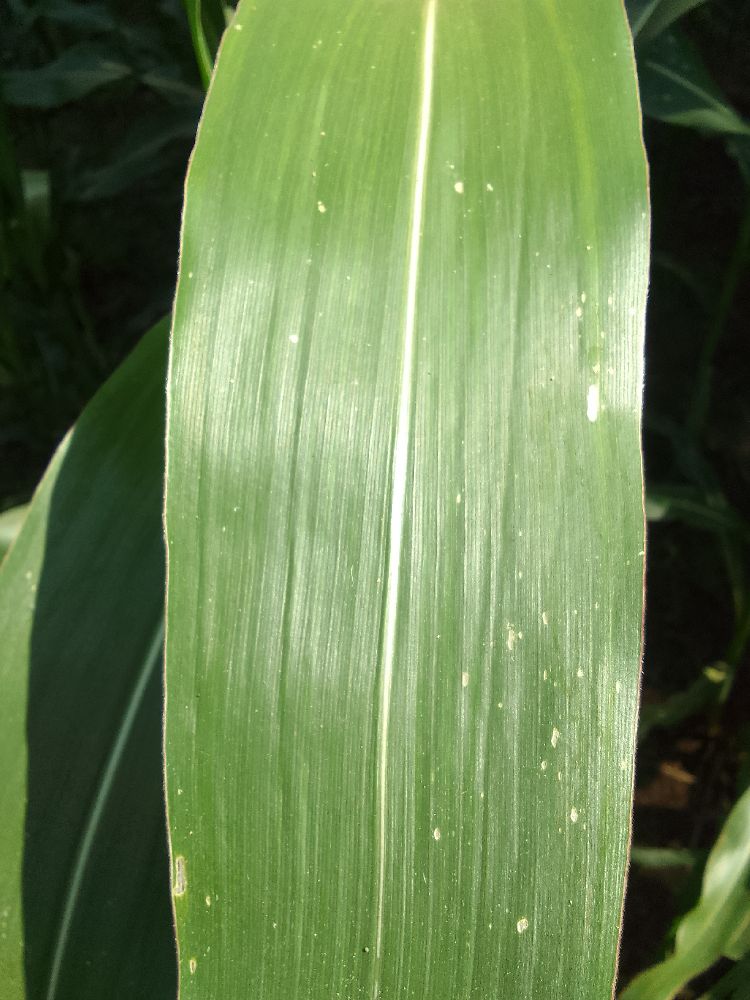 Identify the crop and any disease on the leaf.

maize, healthy
